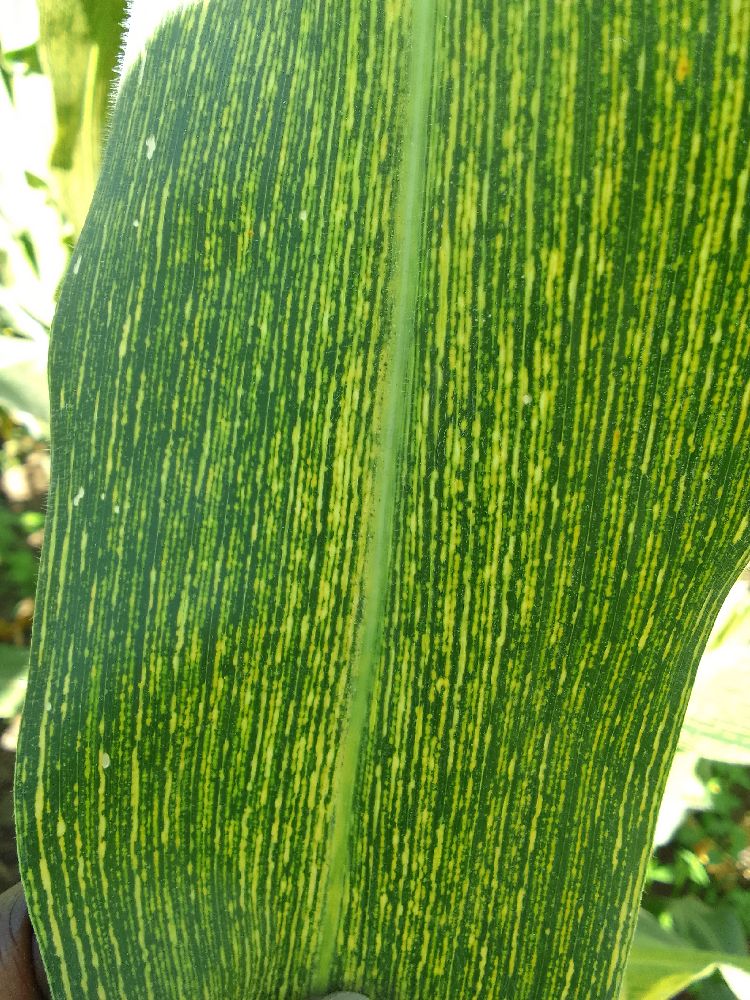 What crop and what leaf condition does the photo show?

maize, maize streak virus
